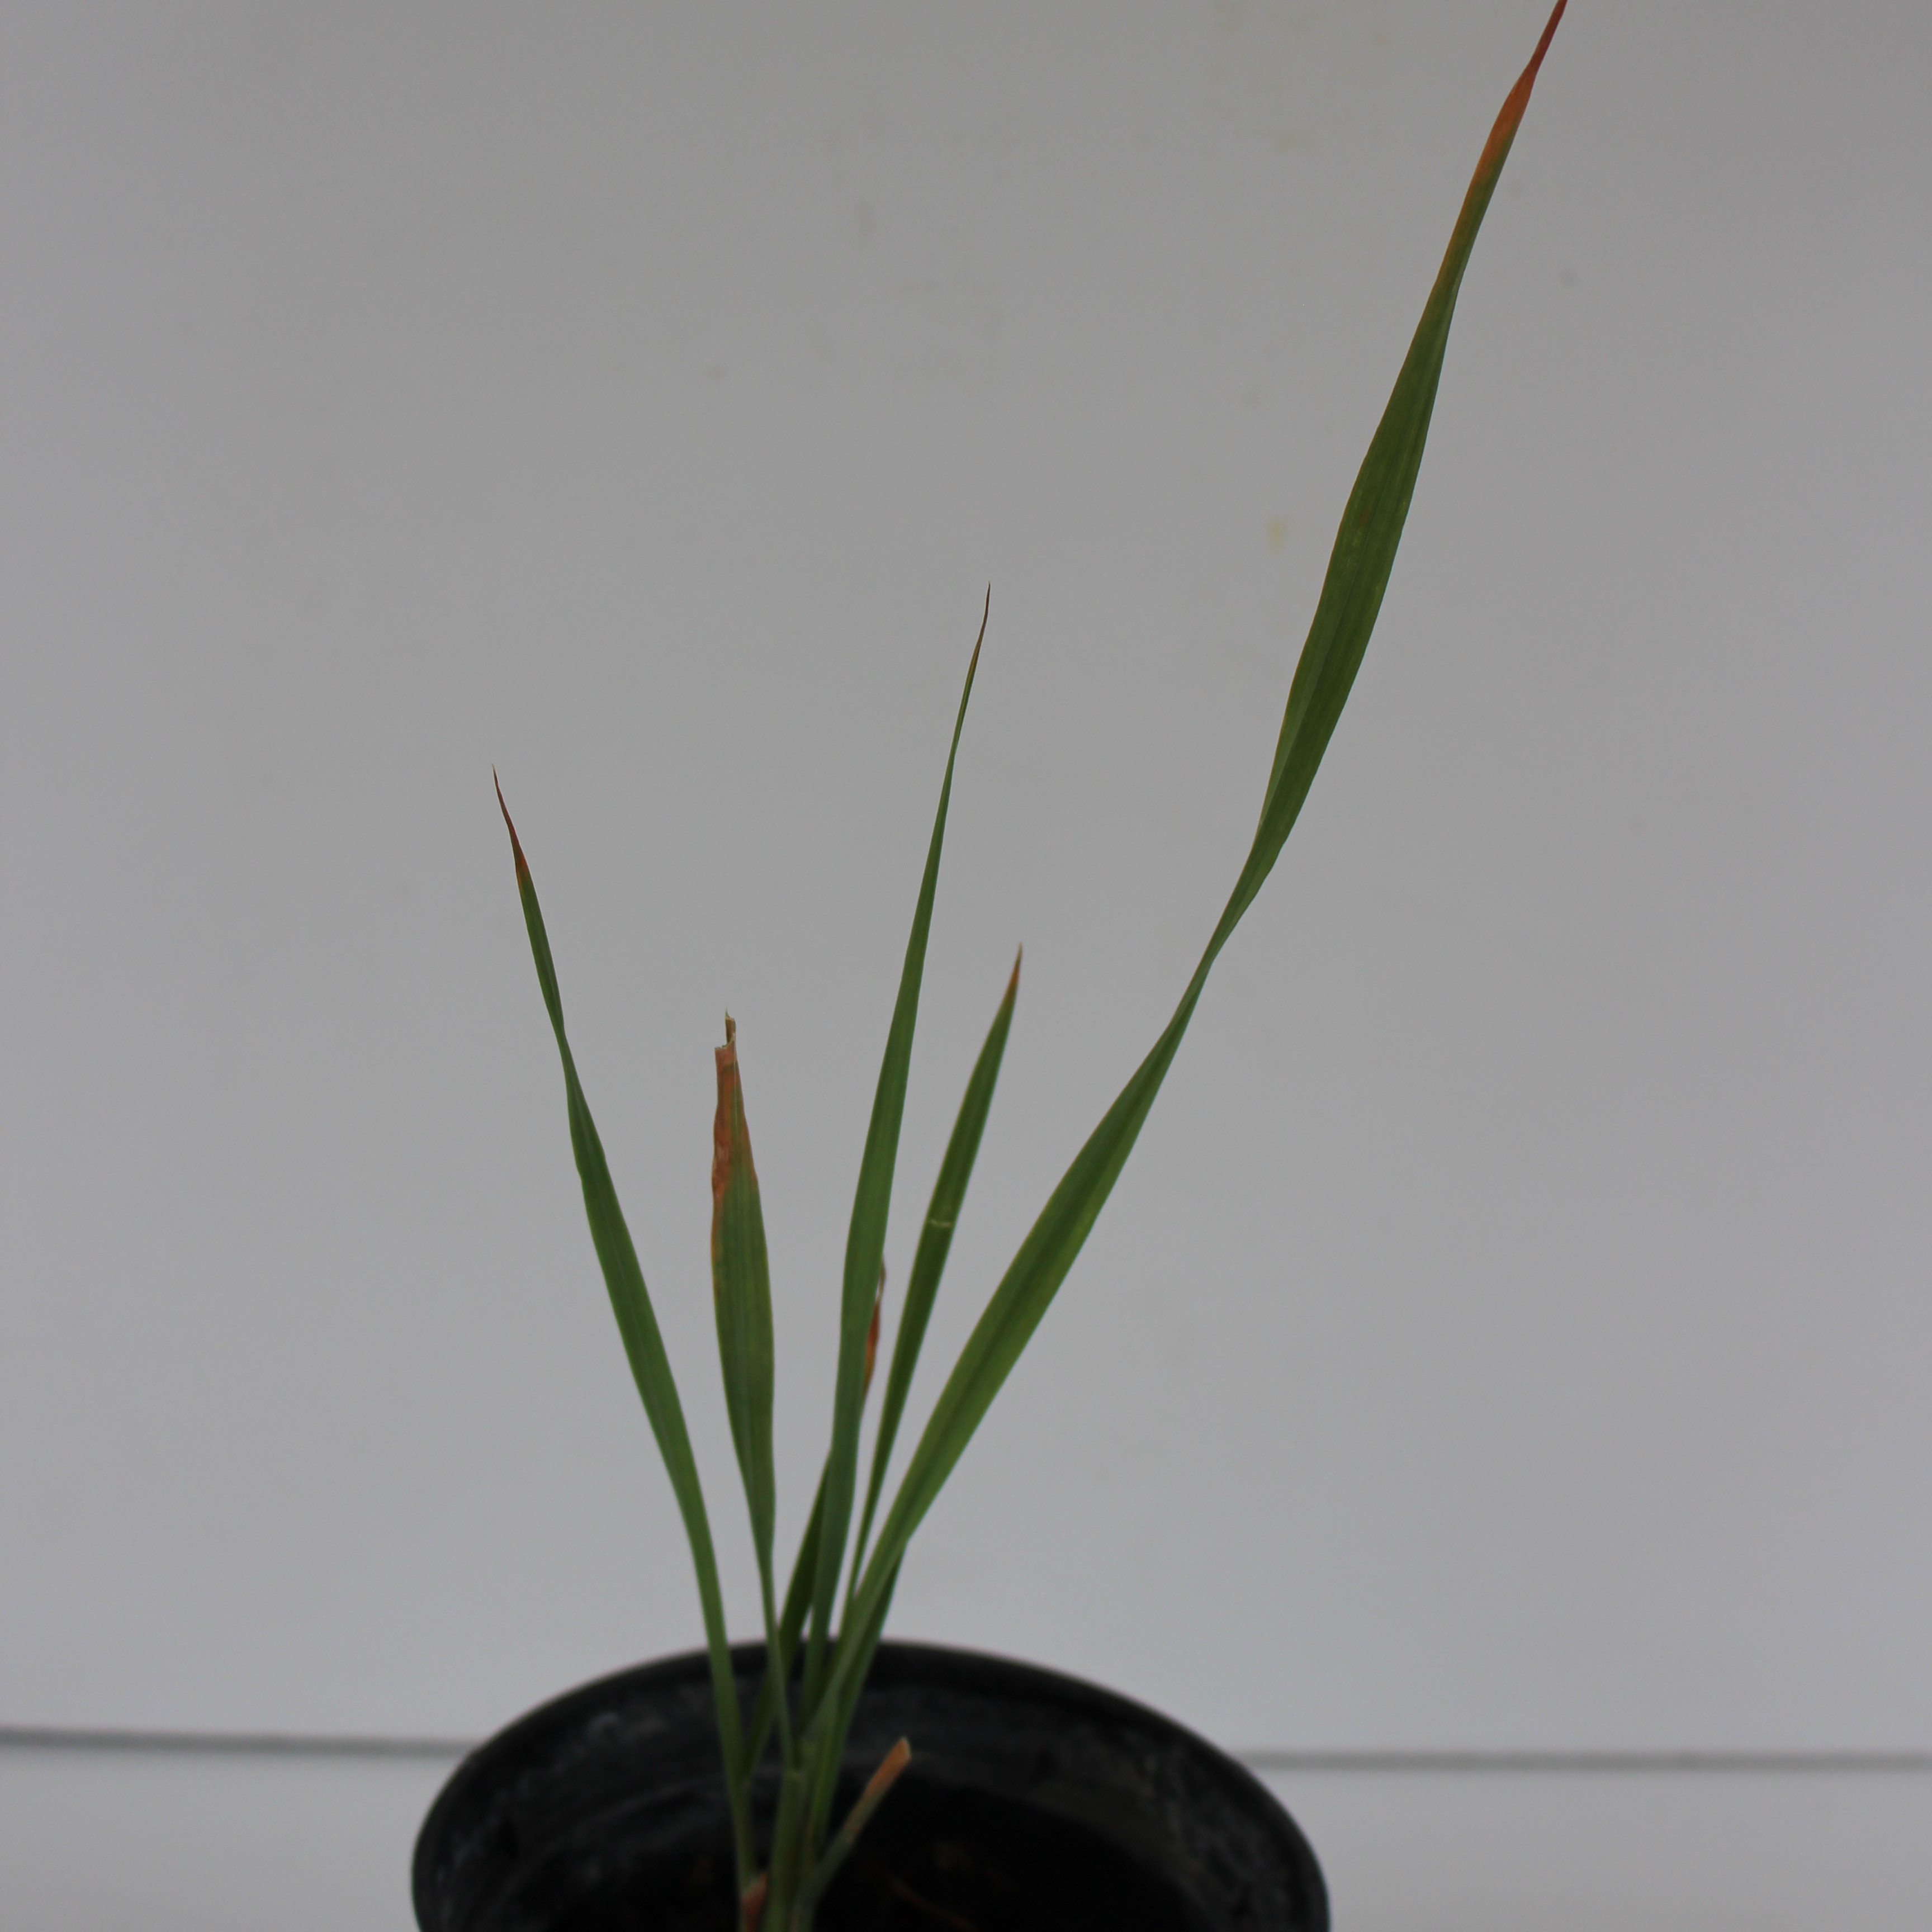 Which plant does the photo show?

Avena sterilis
